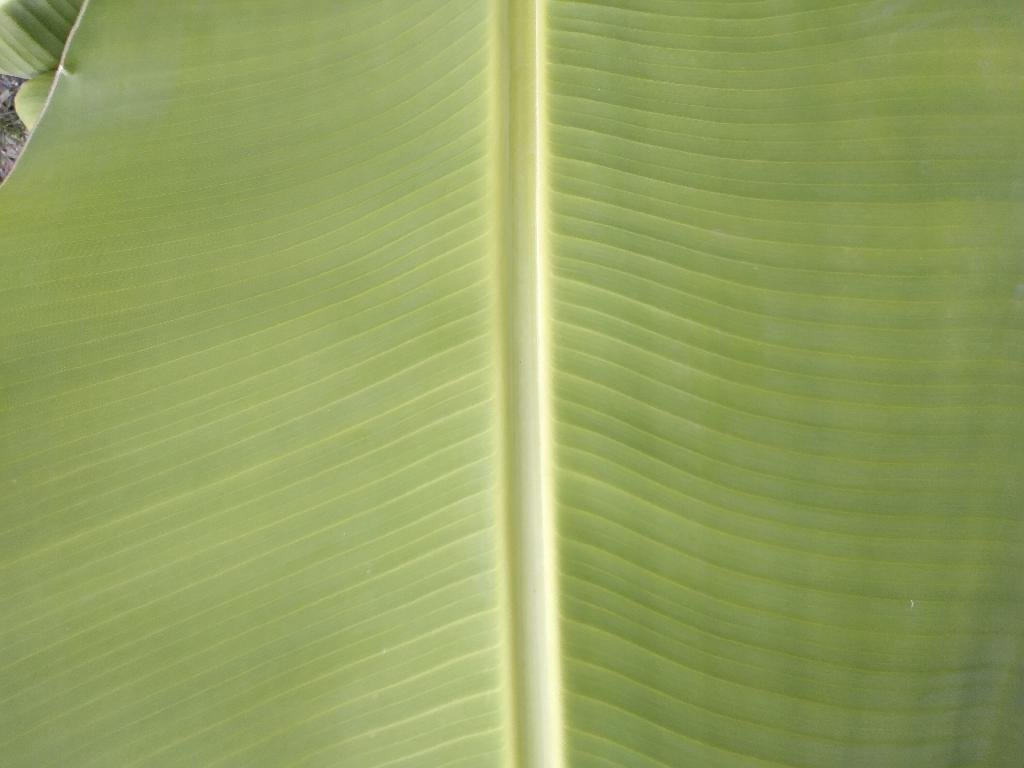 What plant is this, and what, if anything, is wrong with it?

banana, healthy
